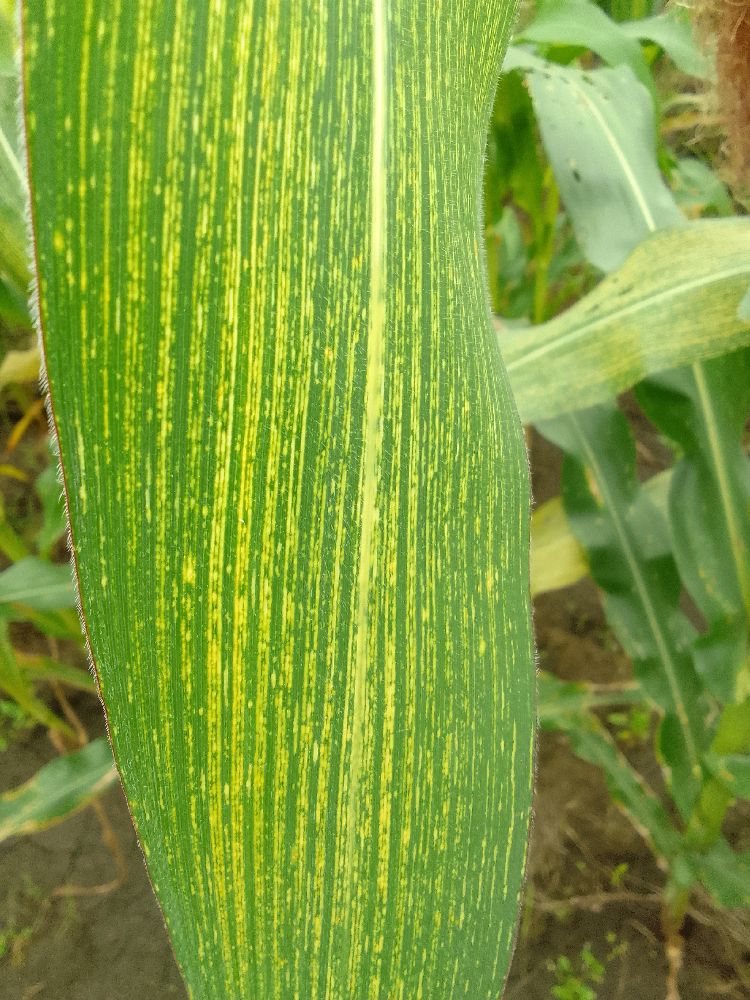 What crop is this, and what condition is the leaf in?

maize, maize streak virus
